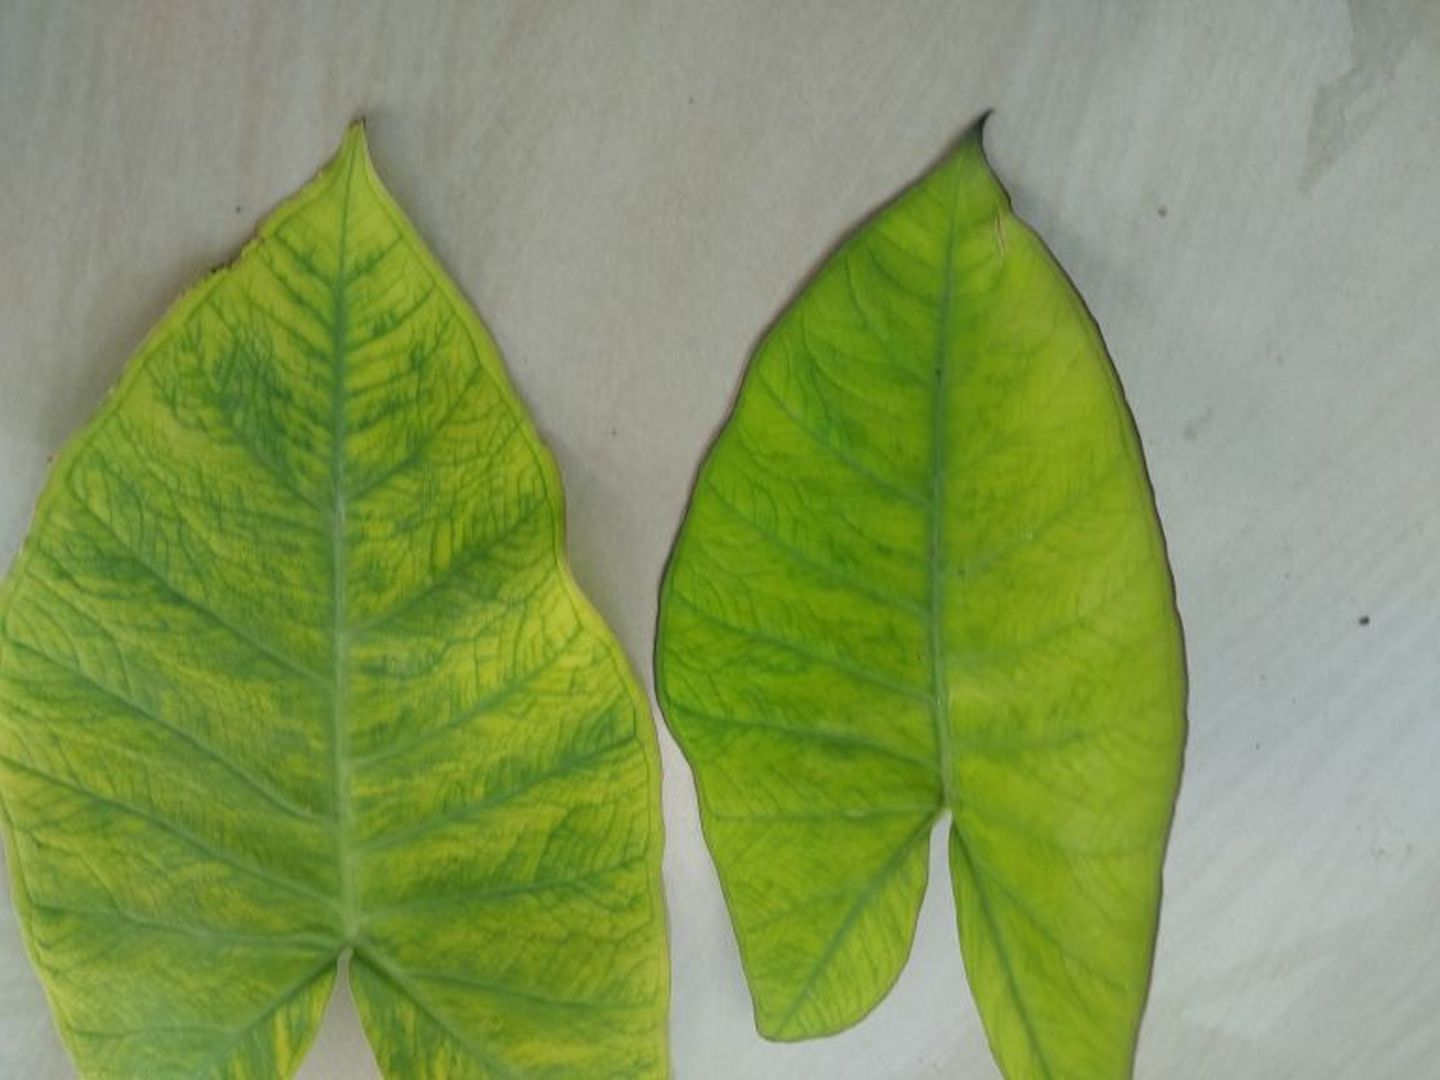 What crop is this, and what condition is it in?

taro, mosaic
